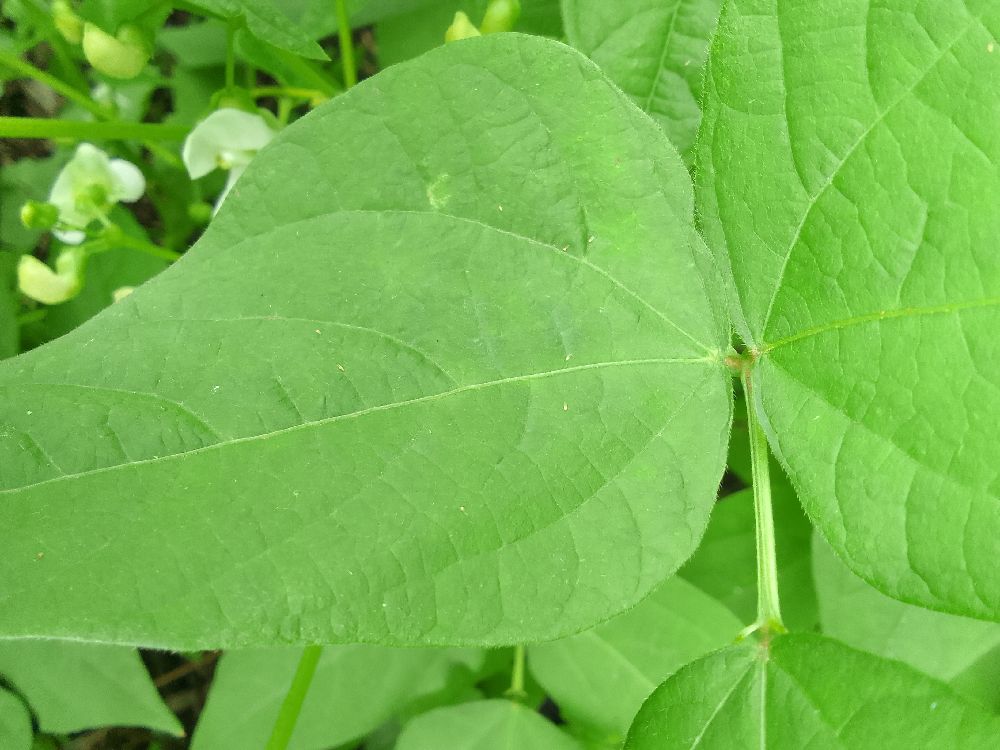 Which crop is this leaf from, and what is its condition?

common bean, healthy
